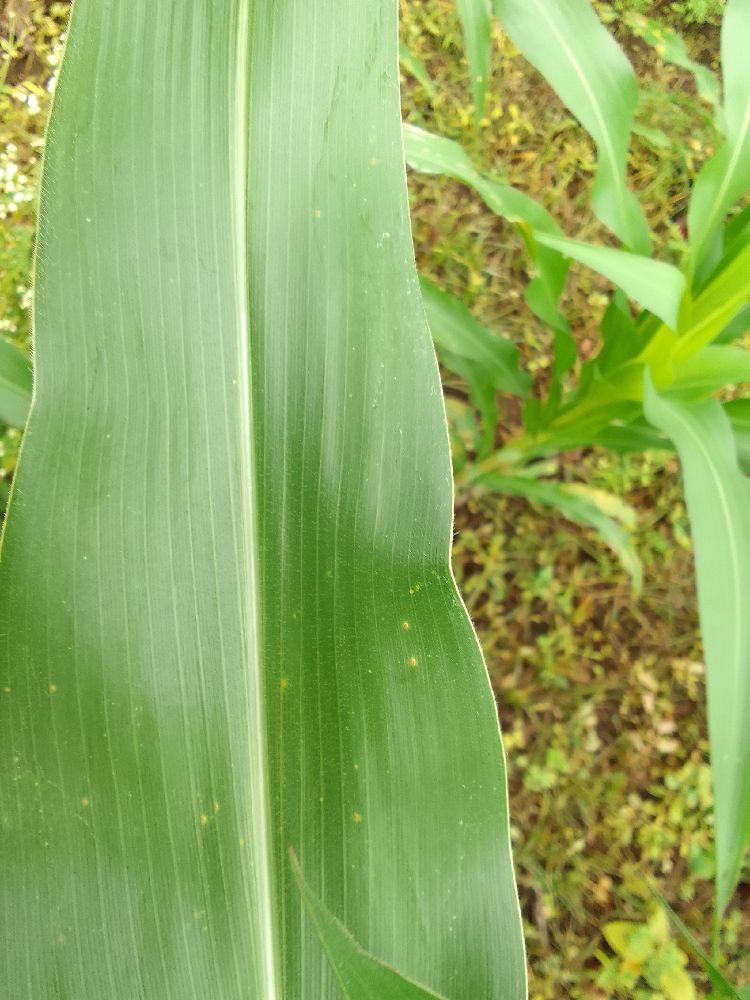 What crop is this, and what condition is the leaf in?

maize, healthy
